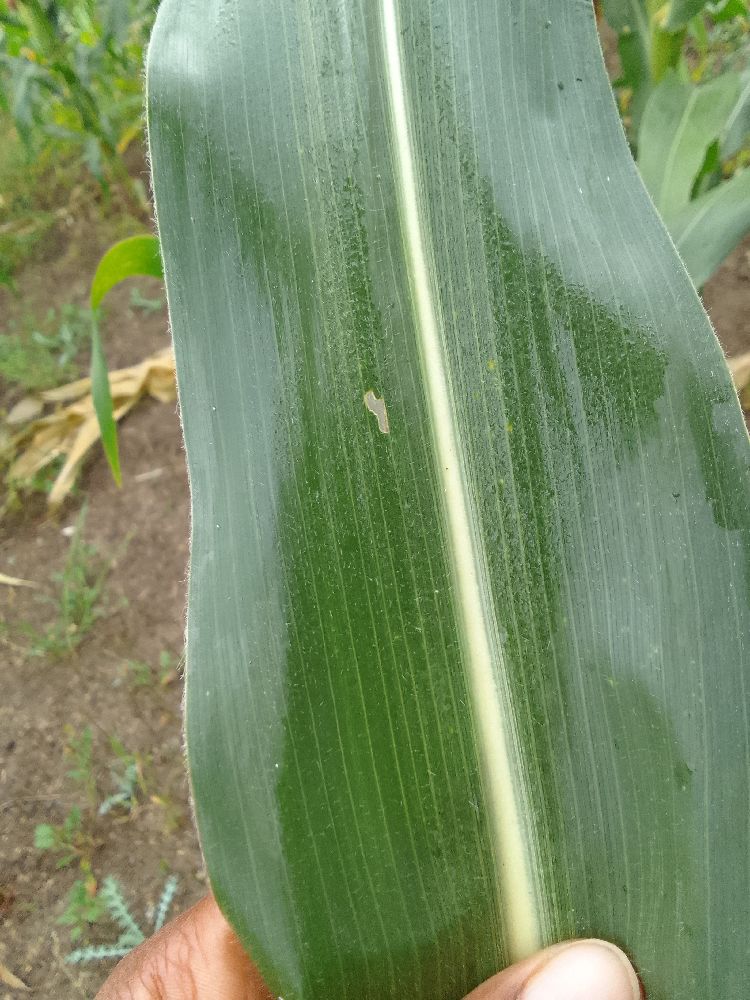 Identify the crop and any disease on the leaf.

maize, healthy
